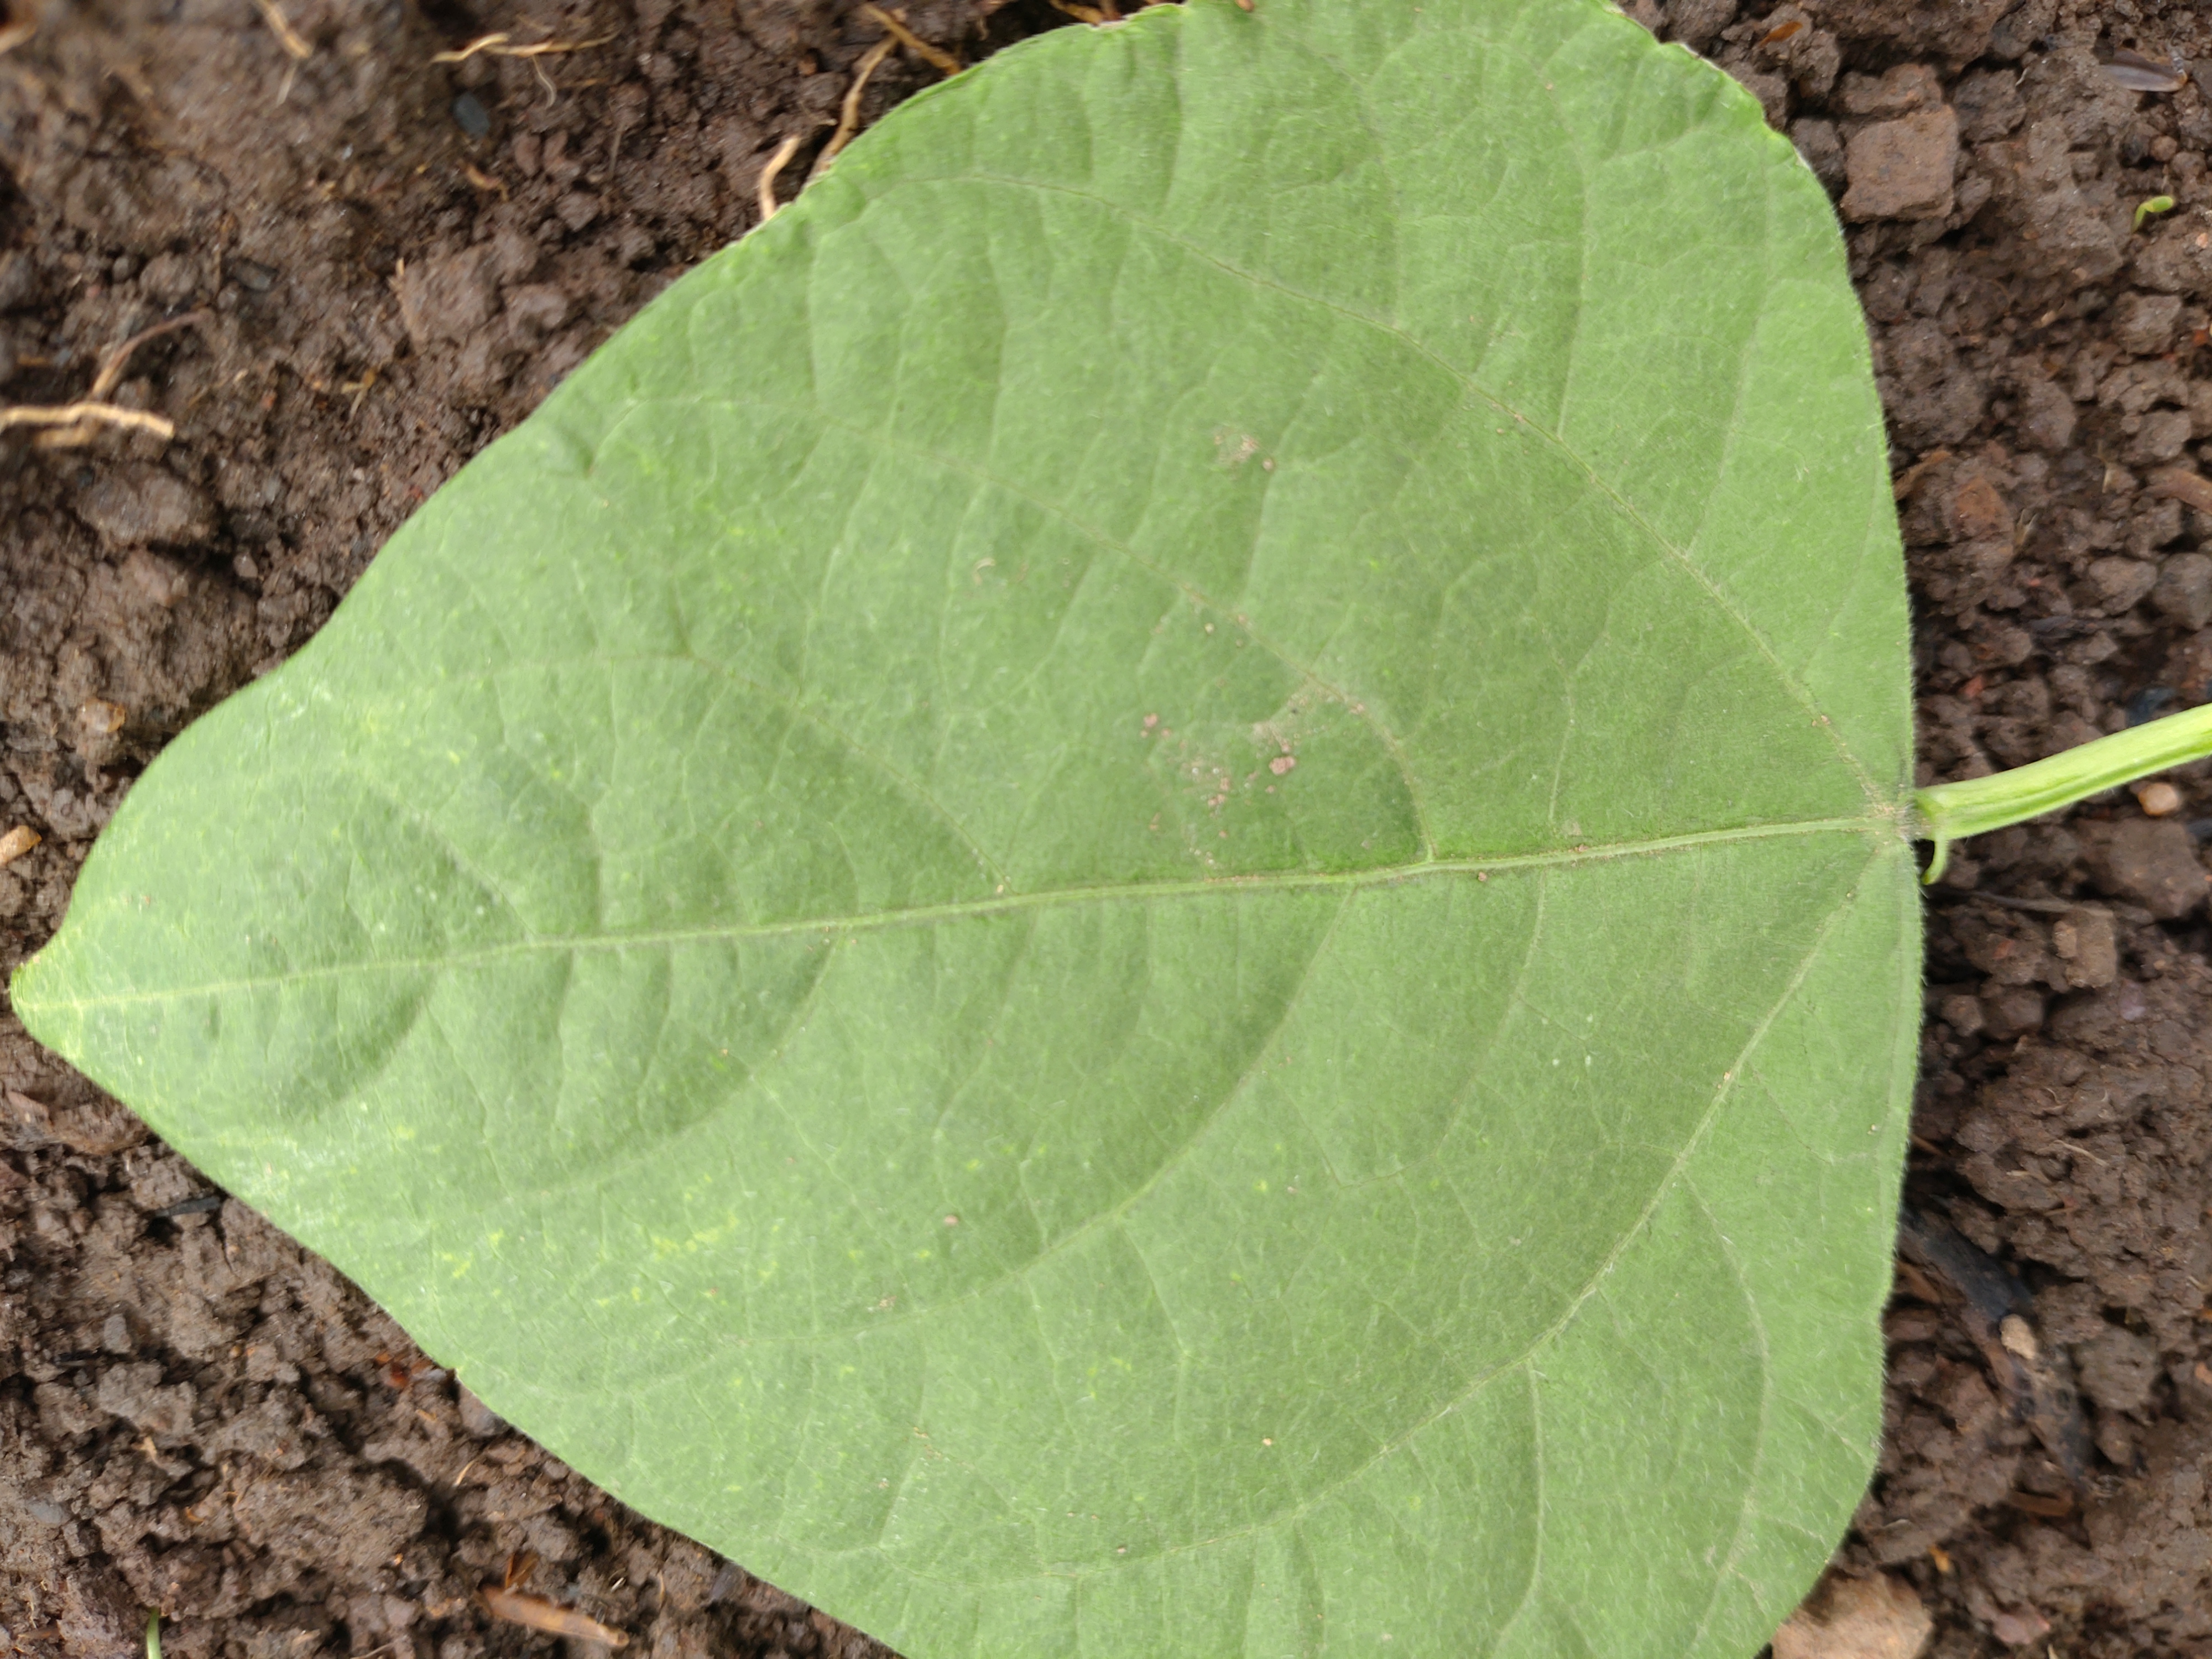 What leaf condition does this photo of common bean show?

healthy
